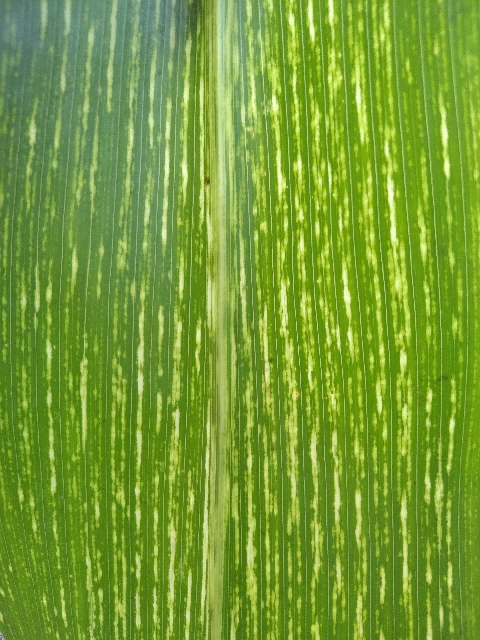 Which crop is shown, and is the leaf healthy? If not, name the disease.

maize, maize streak virus
